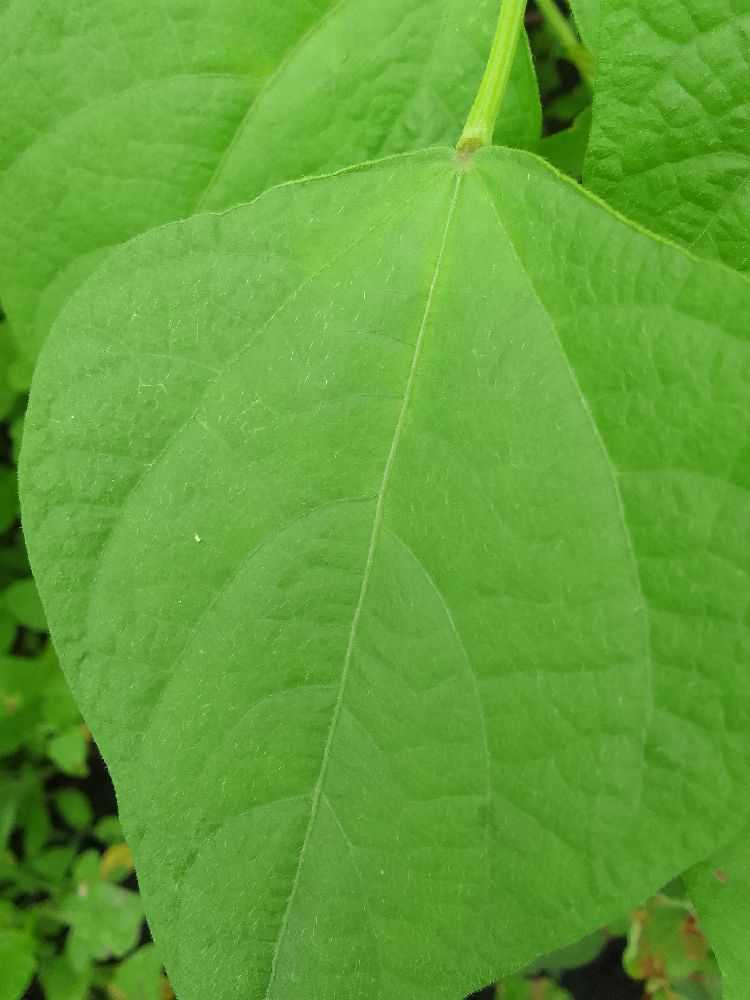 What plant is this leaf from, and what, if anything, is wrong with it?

common bean, healthy
